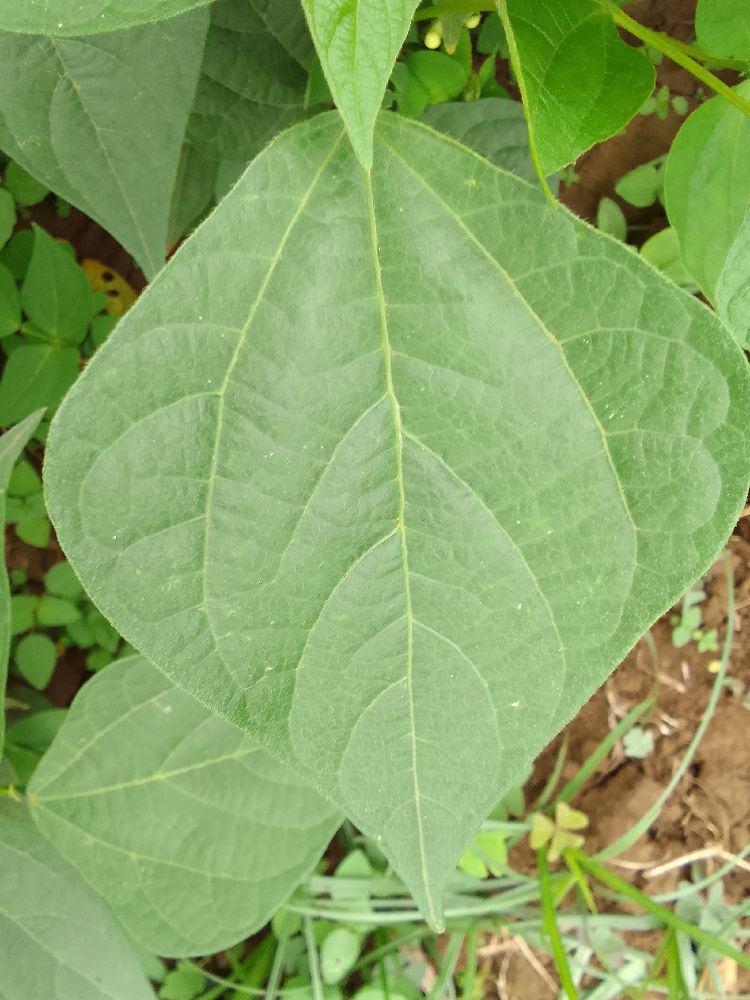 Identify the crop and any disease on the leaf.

common bean, healthy
